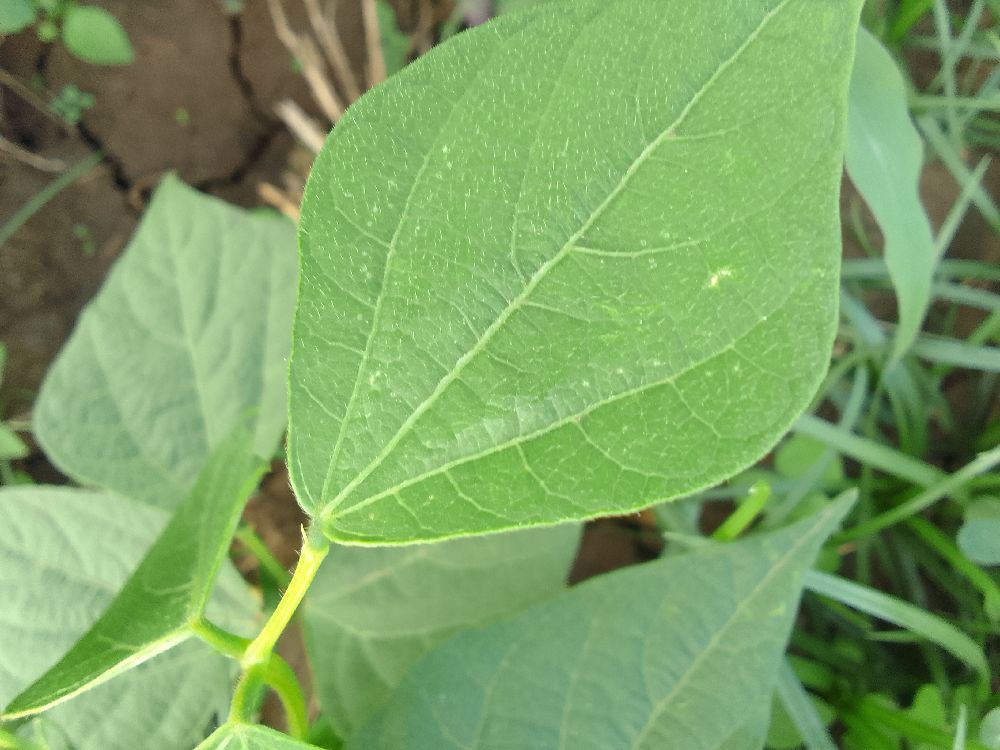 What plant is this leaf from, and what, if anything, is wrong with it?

common bean, healthy
